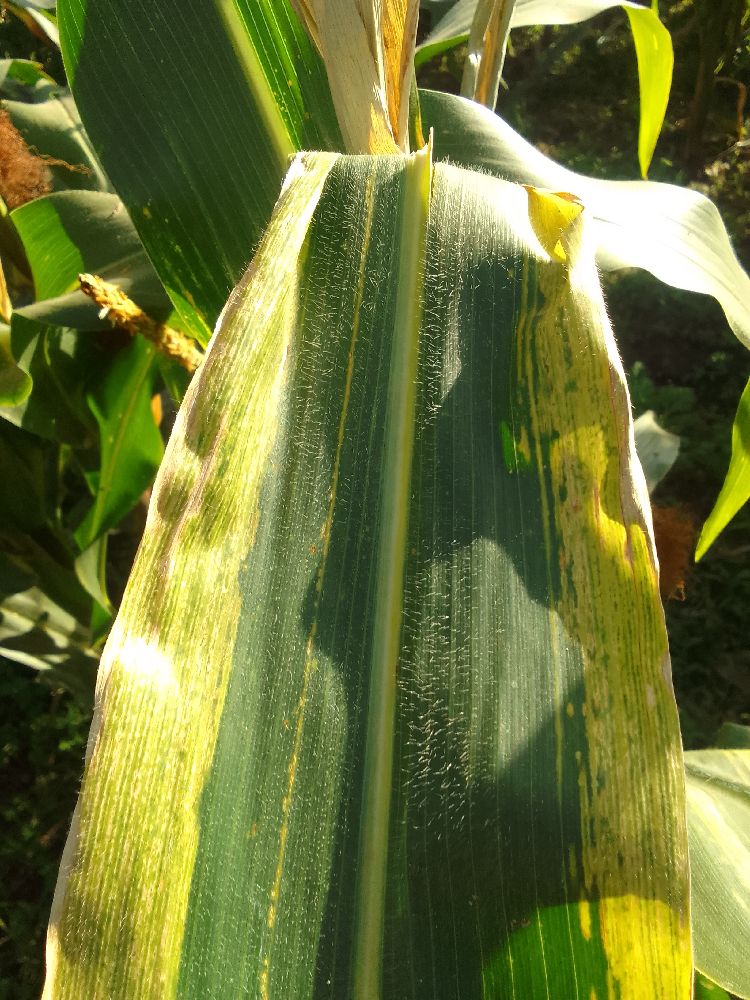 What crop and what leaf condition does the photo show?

maize, maize lethal necrosis
